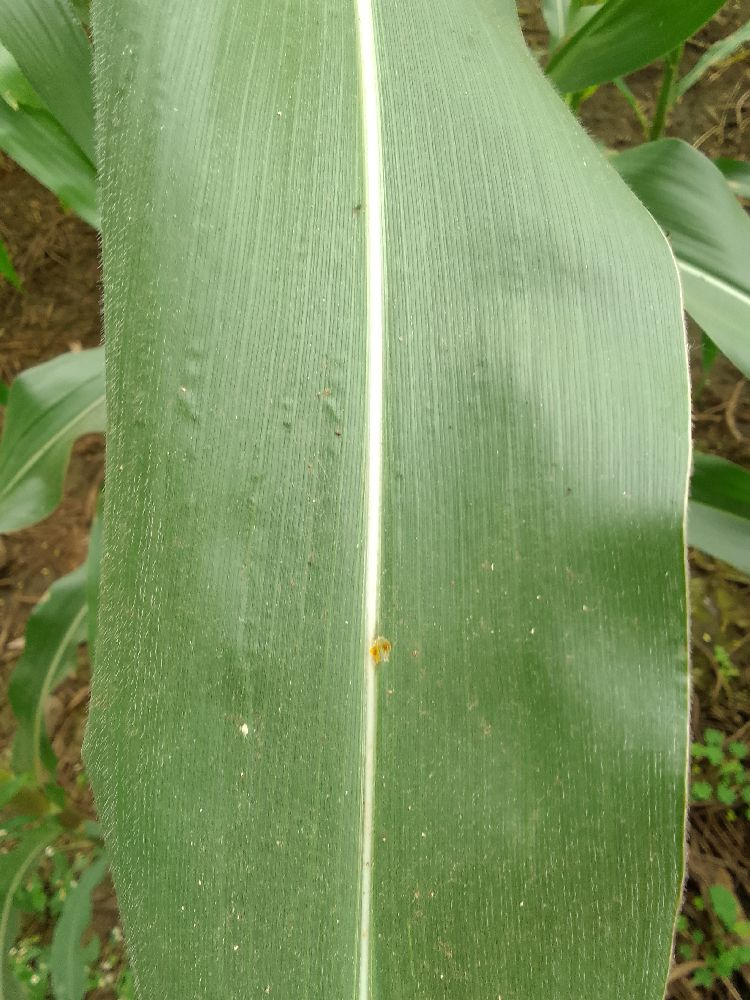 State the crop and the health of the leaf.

maize, healthy
